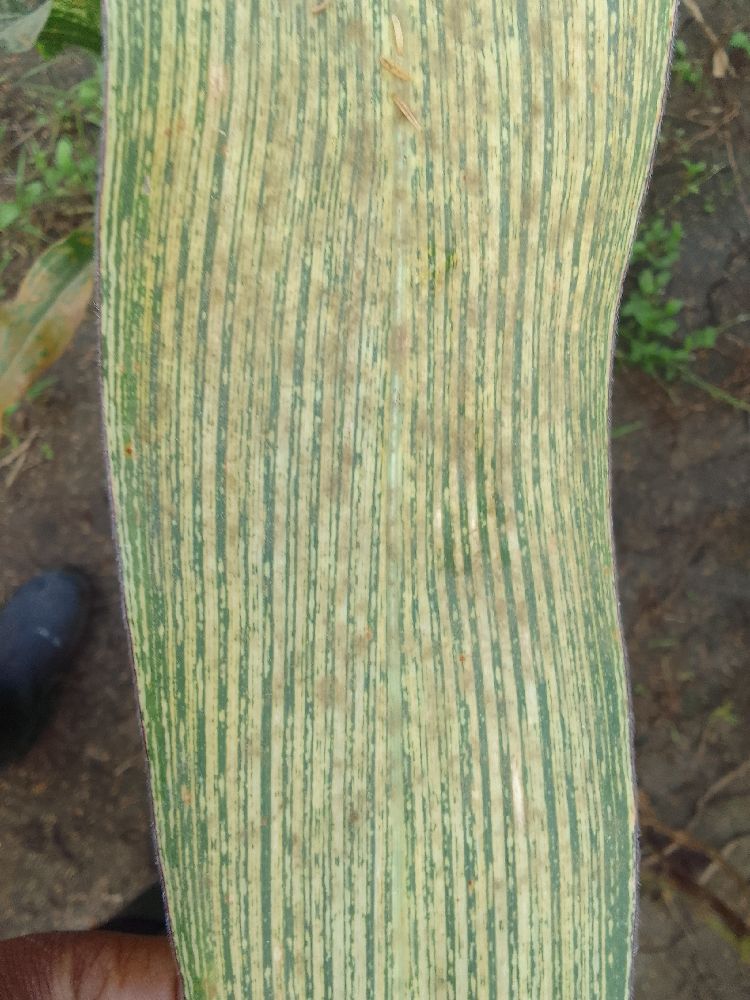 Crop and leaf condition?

maize, maize streak virus
